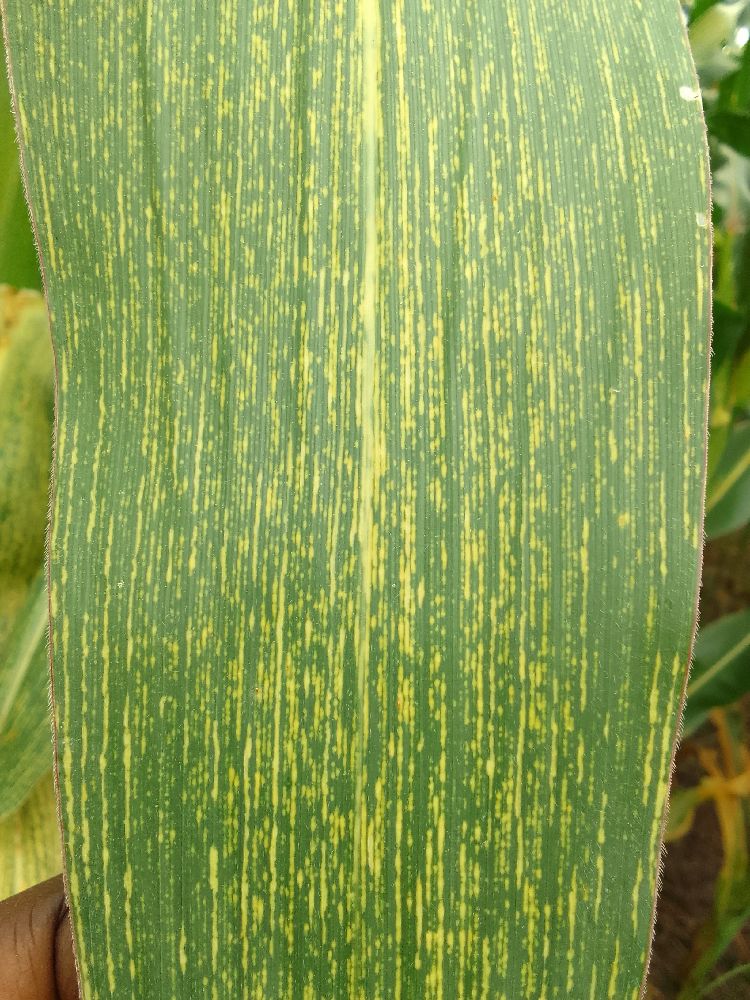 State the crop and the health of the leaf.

maize, maize streak virus
